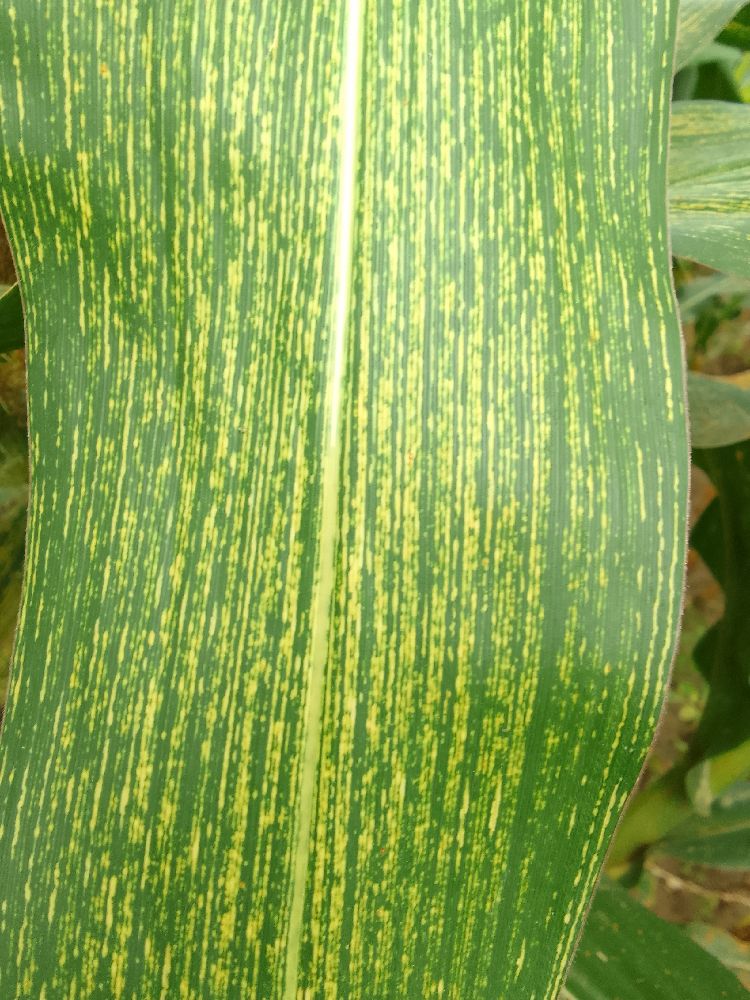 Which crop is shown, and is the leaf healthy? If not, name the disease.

maize, maize streak virus
